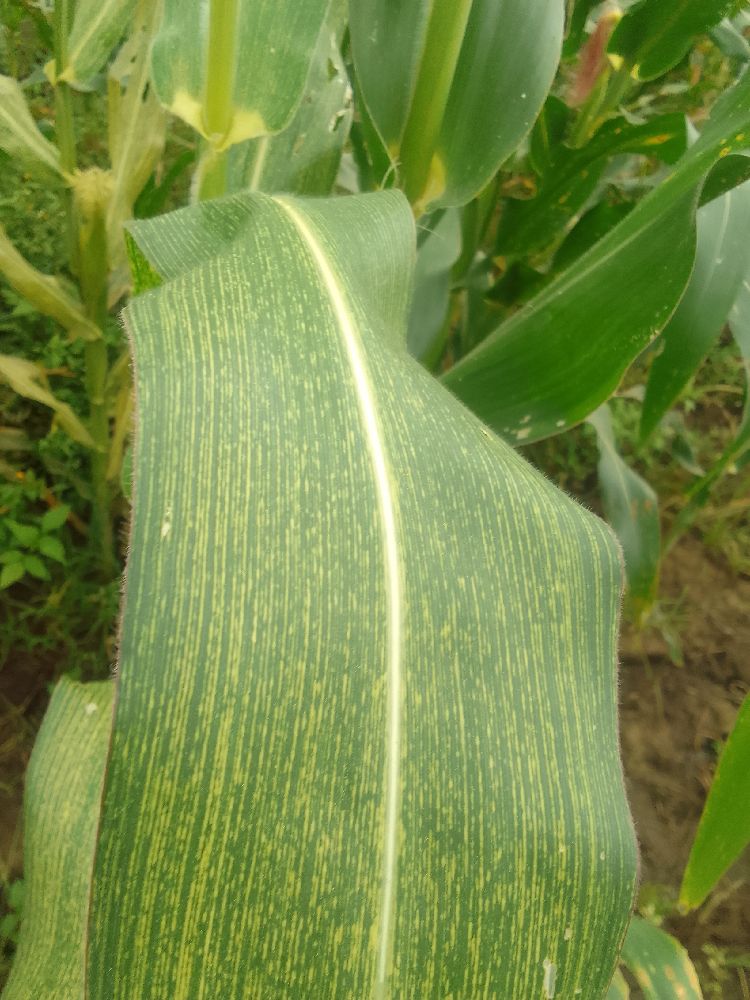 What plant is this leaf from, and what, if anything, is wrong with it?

maize, maize streak virus
